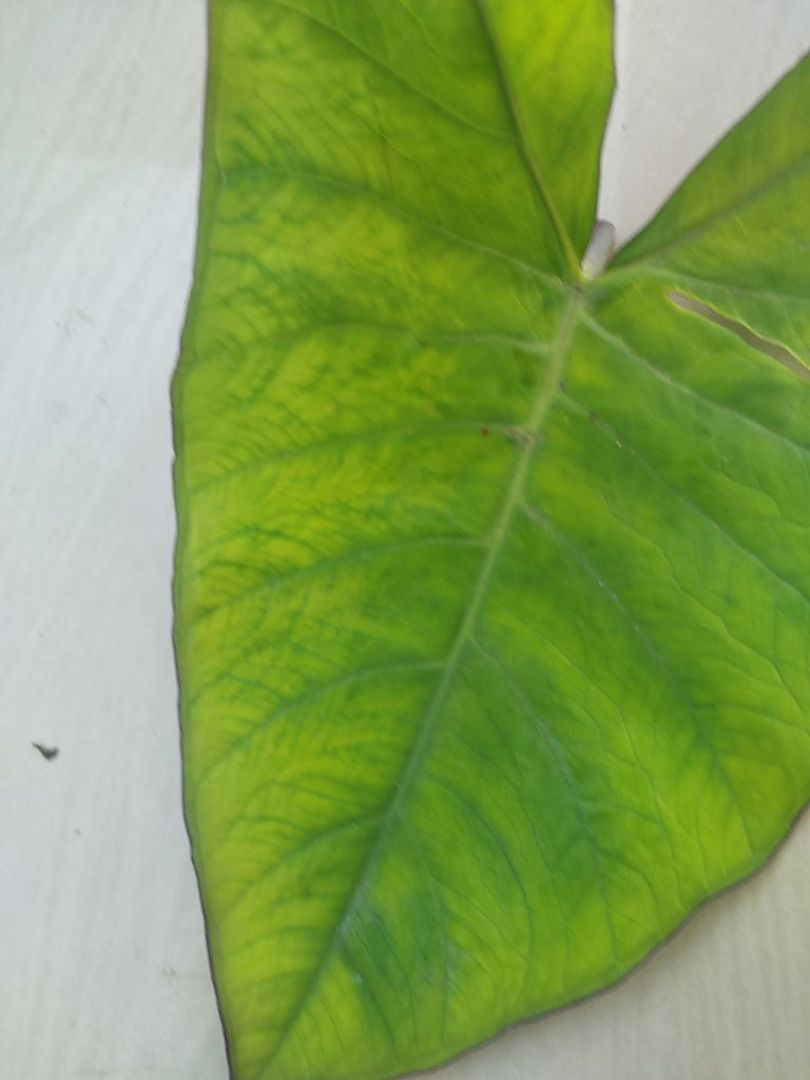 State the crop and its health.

taro, mosaic
